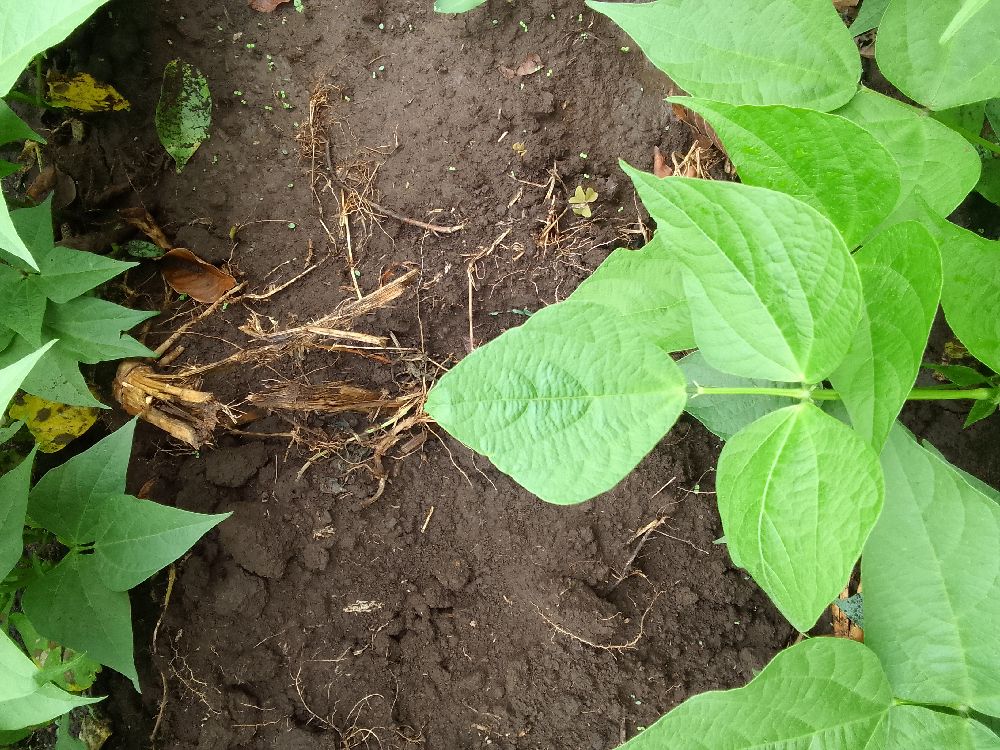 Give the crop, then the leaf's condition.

common bean, healthy
